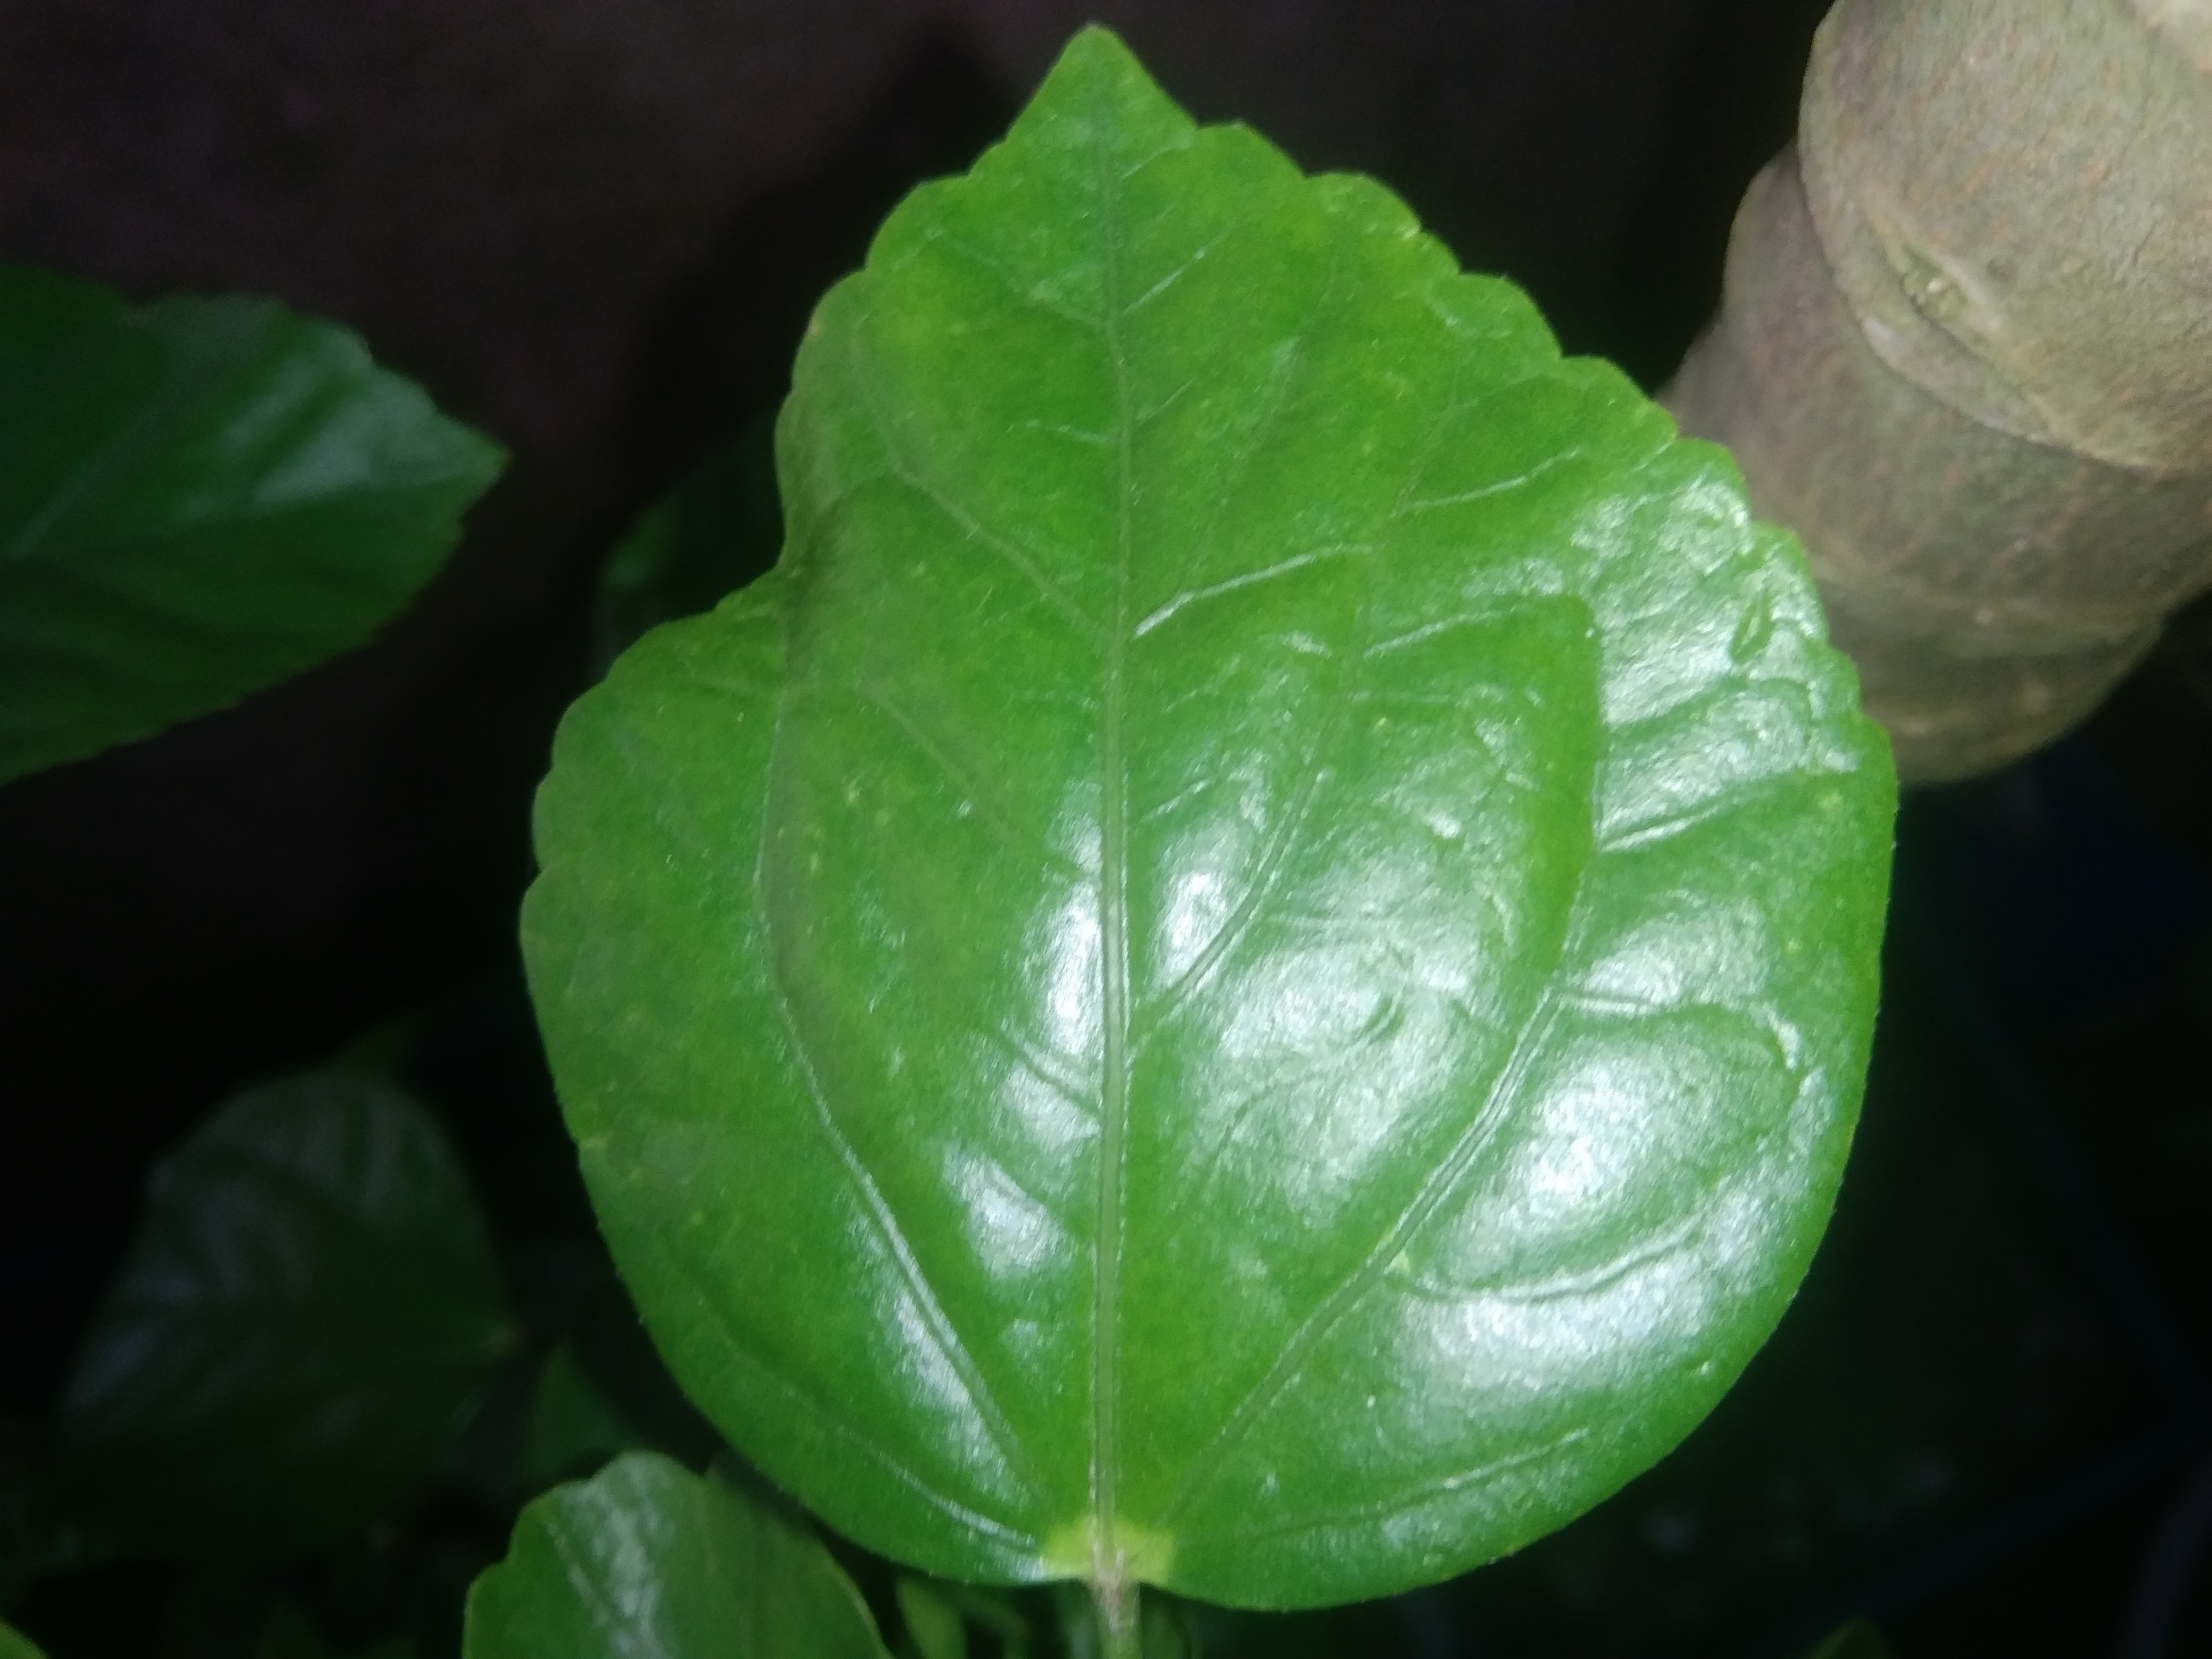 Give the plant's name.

hibiscus
